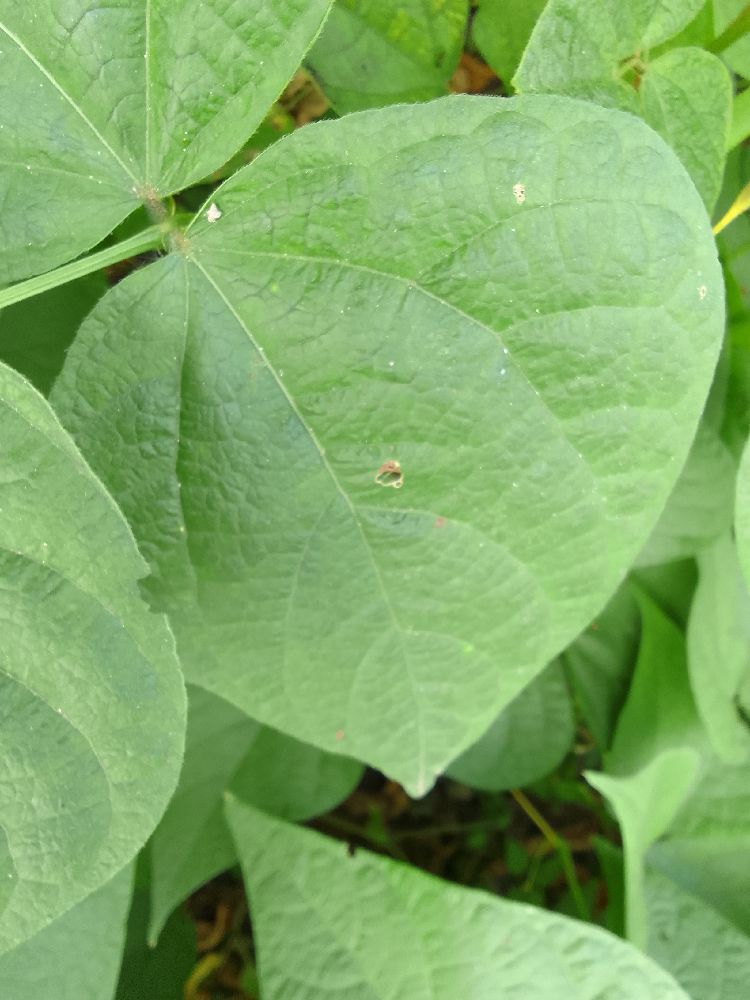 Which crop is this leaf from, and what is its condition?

common bean, healthy
